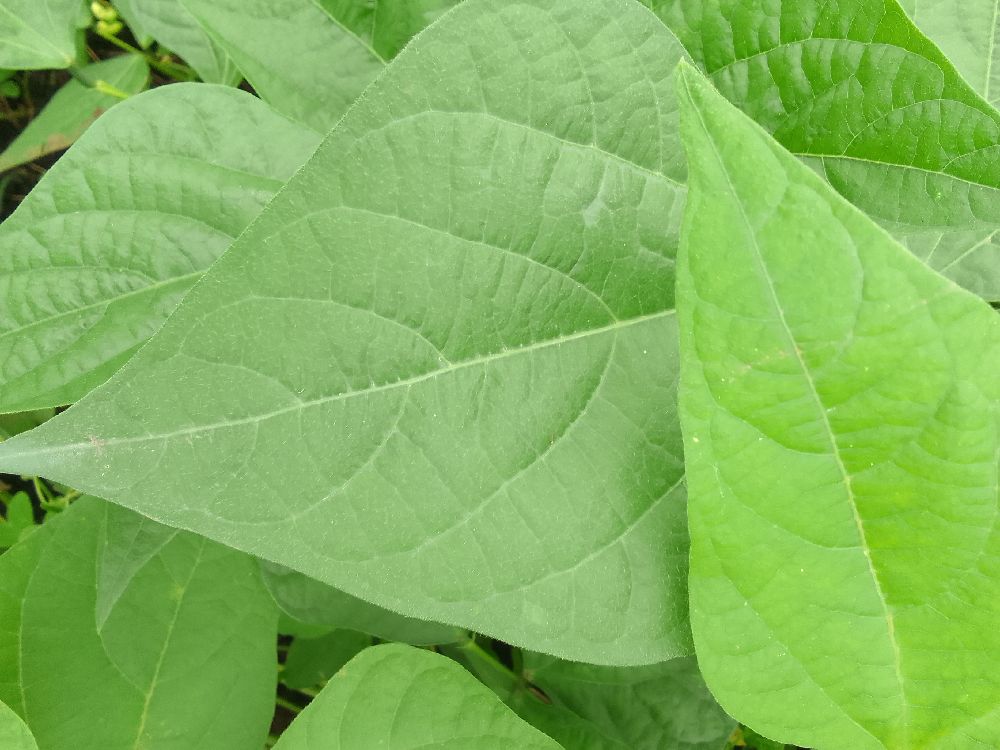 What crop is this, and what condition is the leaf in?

common bean, healthy
